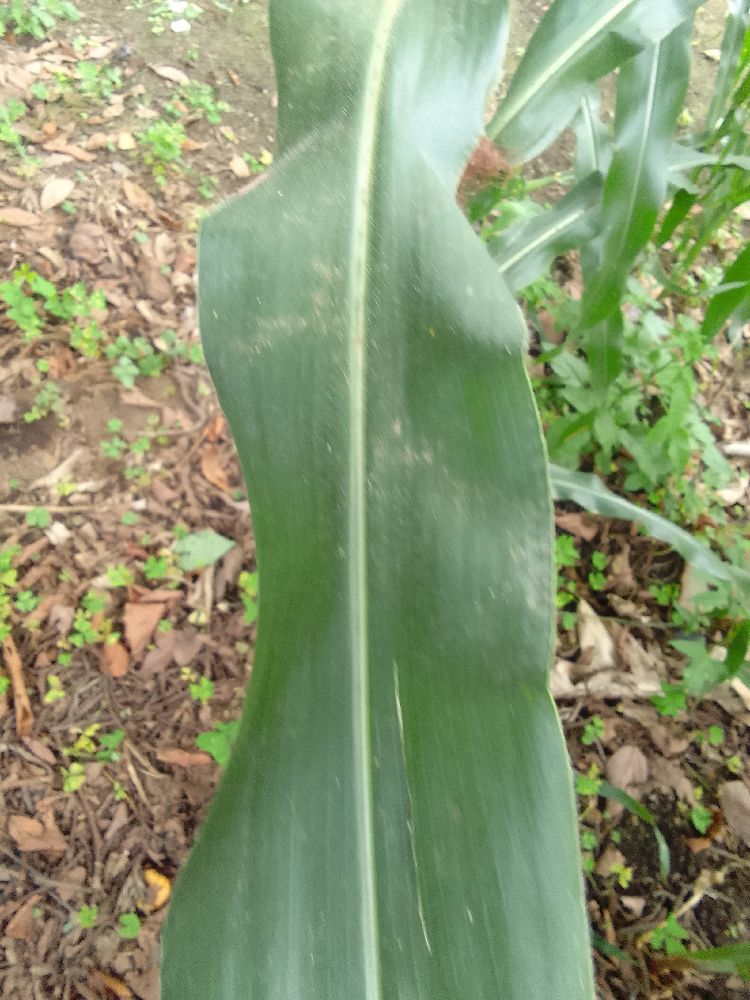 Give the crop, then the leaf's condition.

maize, healthy
